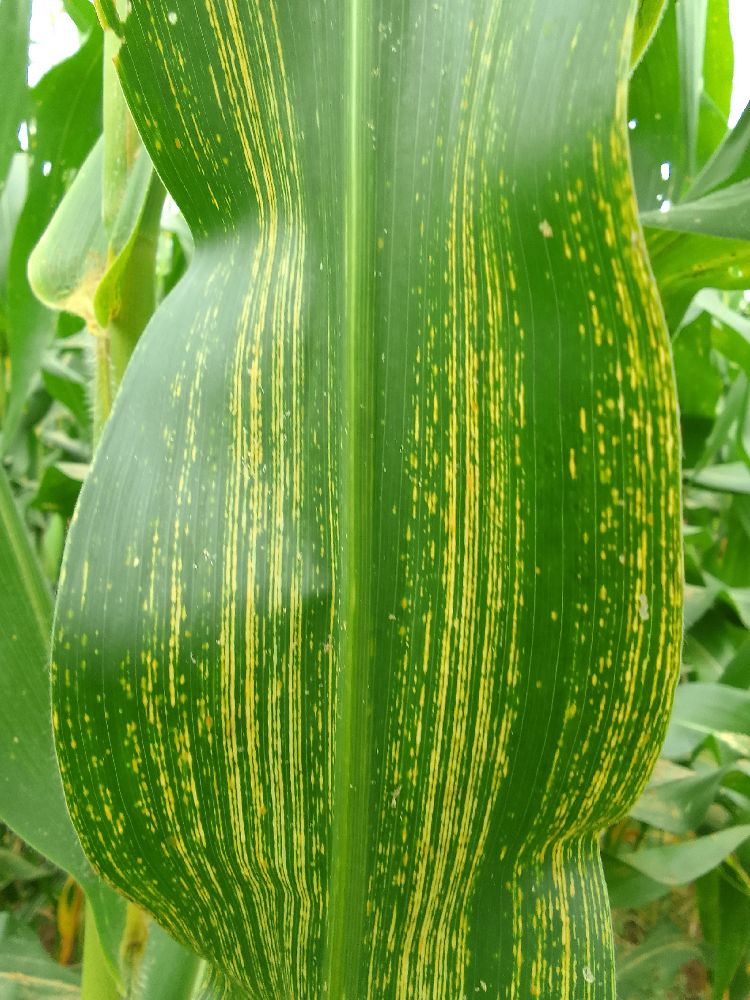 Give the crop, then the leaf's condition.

maize, maize streak virus
